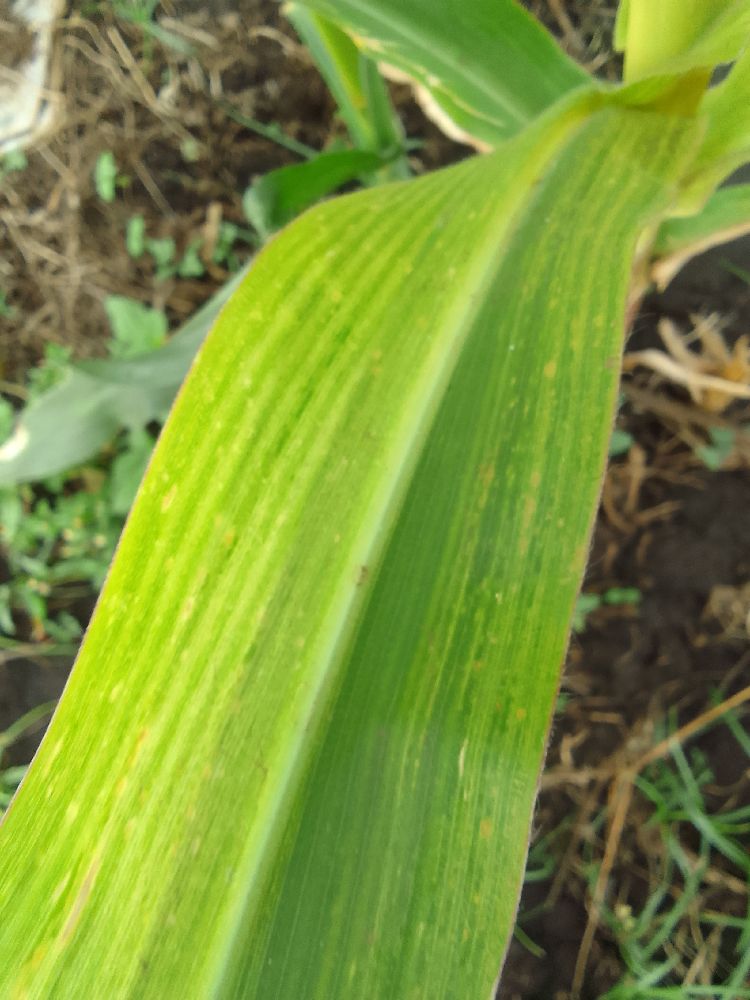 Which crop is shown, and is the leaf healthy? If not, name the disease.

maize, maize lethal necrosis
